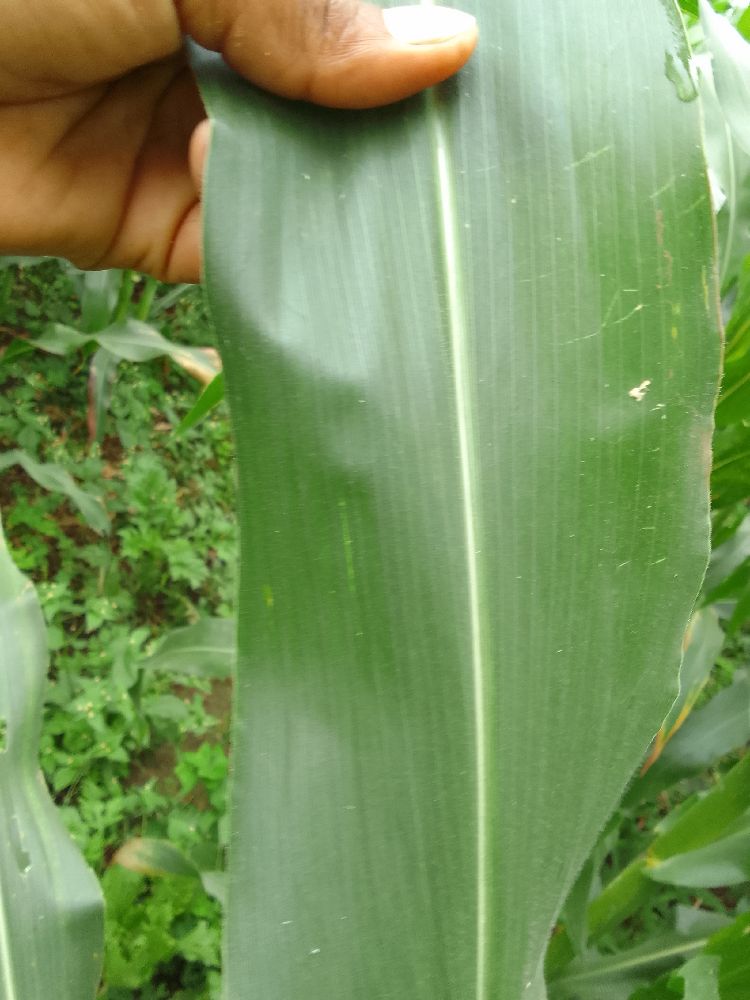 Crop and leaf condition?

maize, healthy
